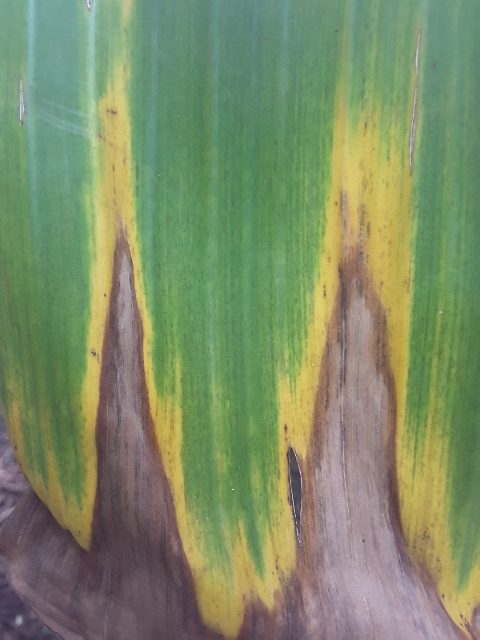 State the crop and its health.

banana, fusarium wilt race 1
